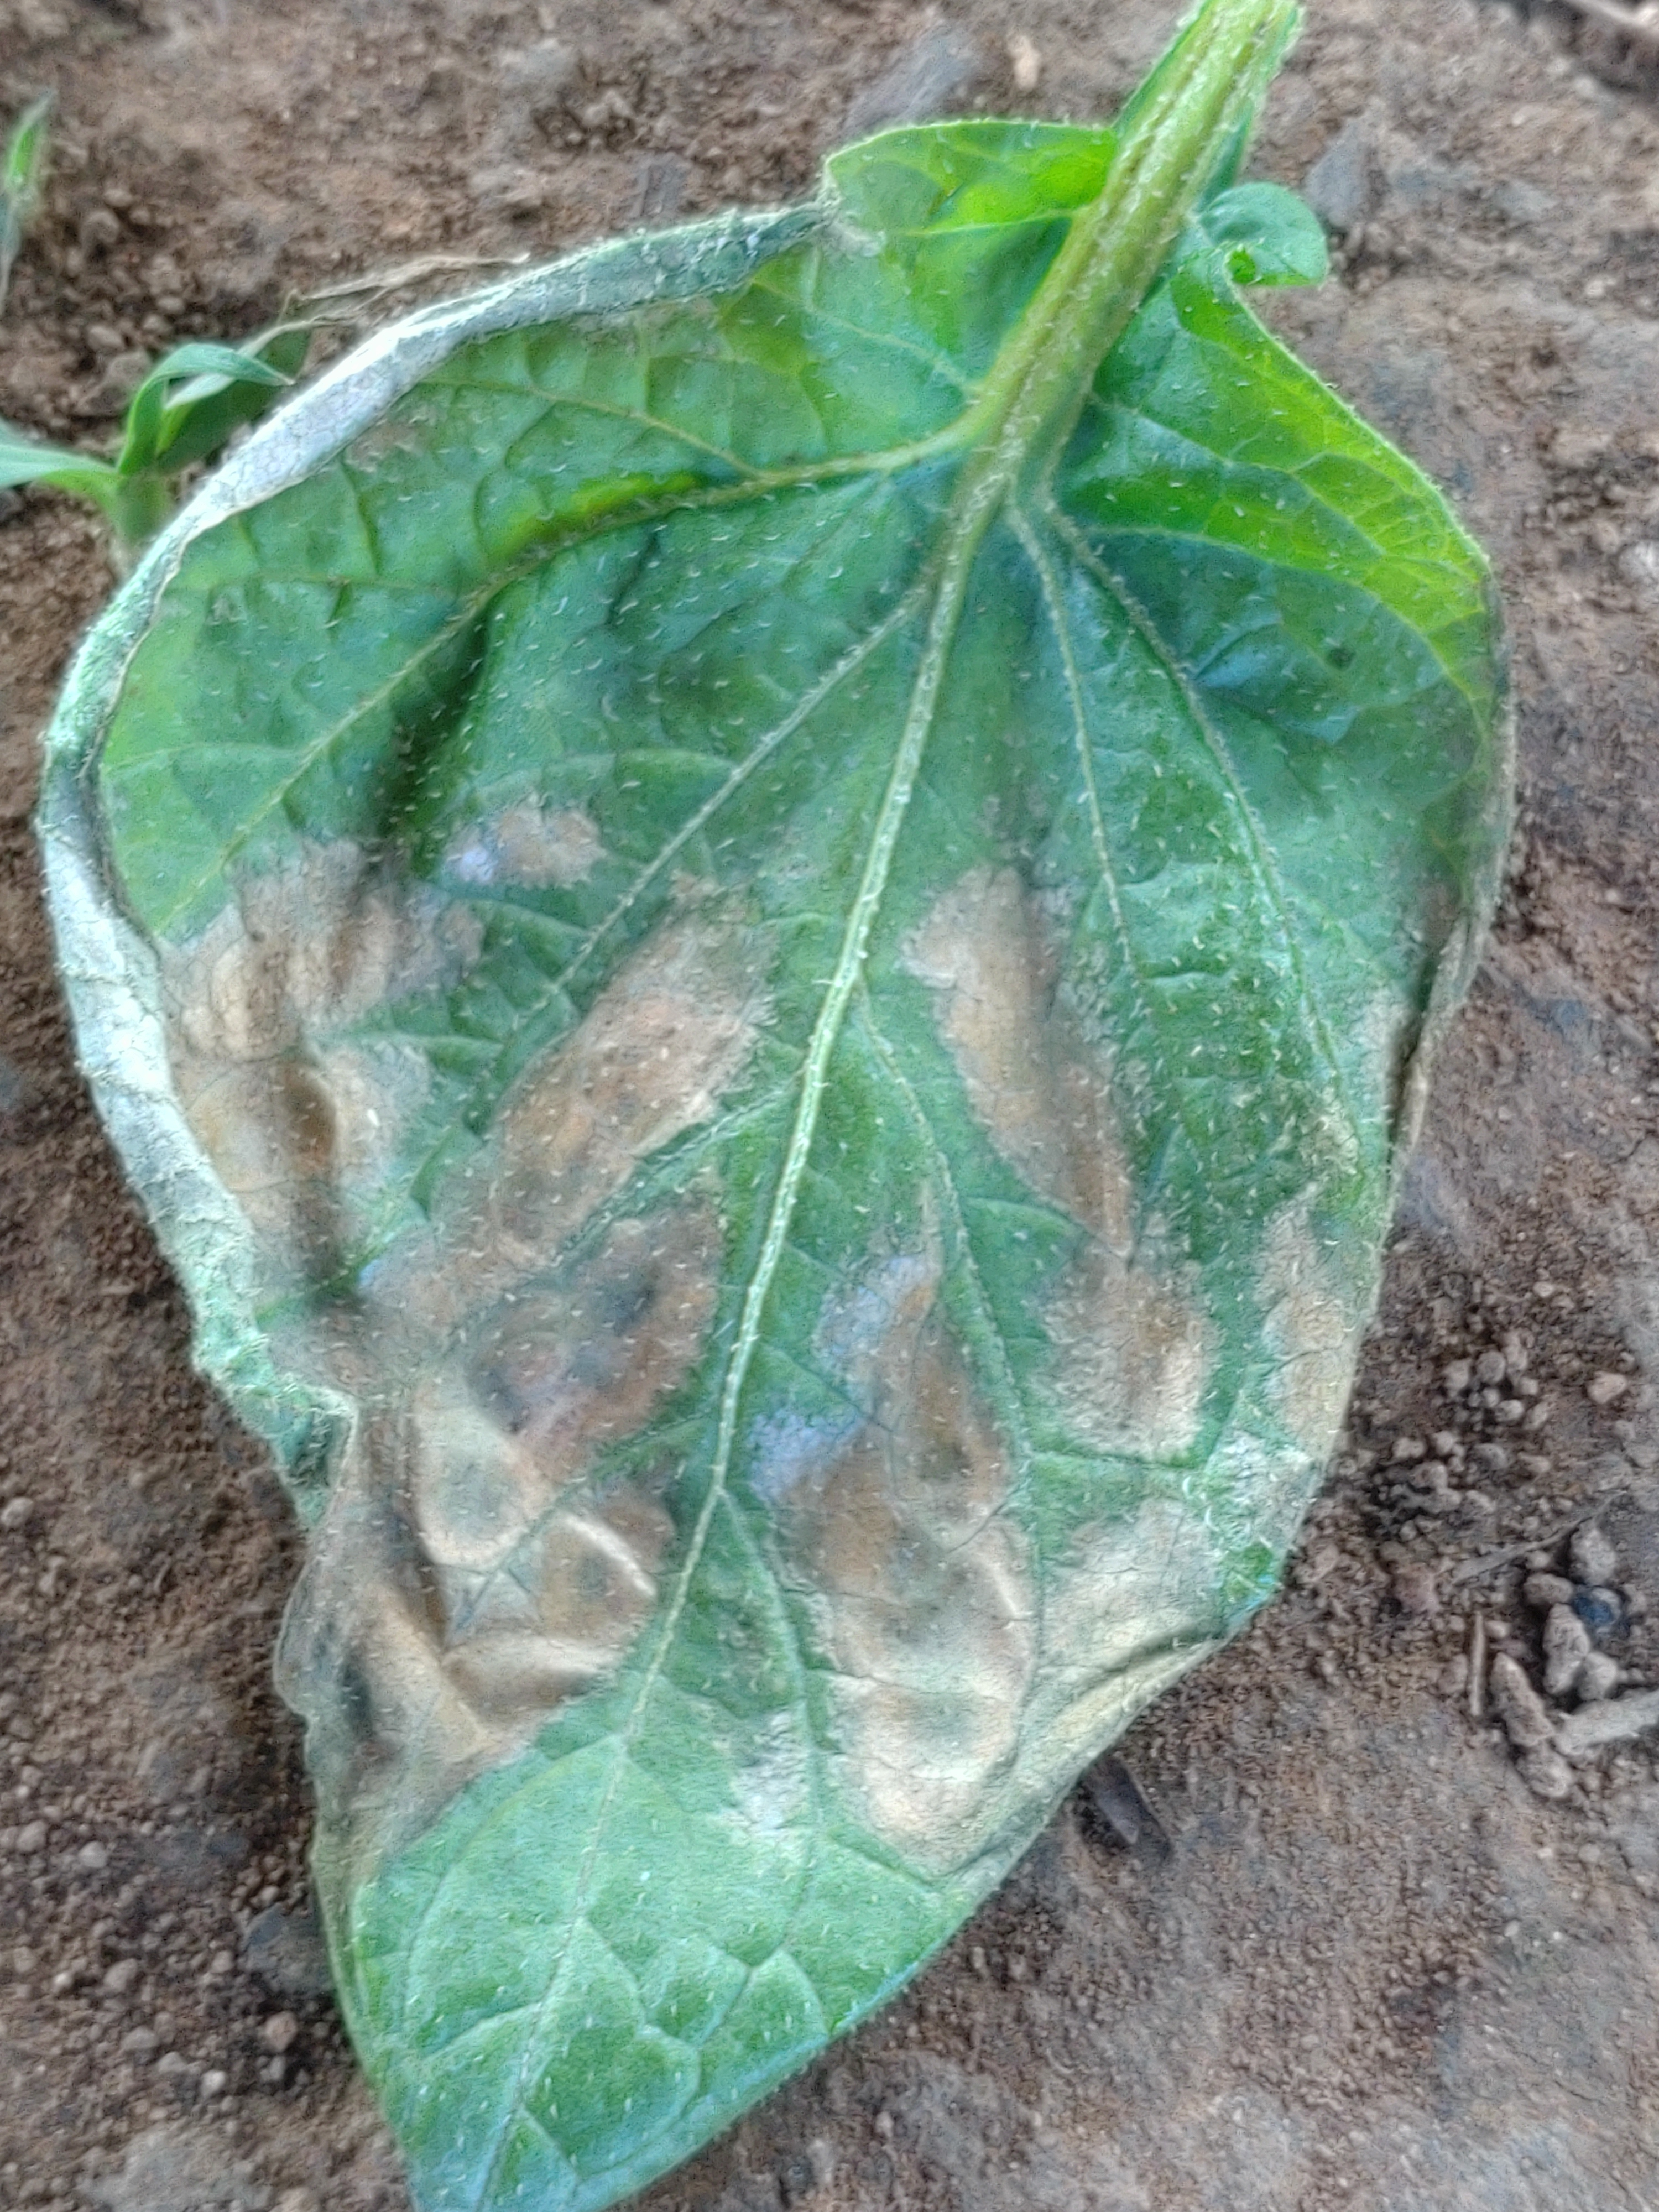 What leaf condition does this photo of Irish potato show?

early blight
